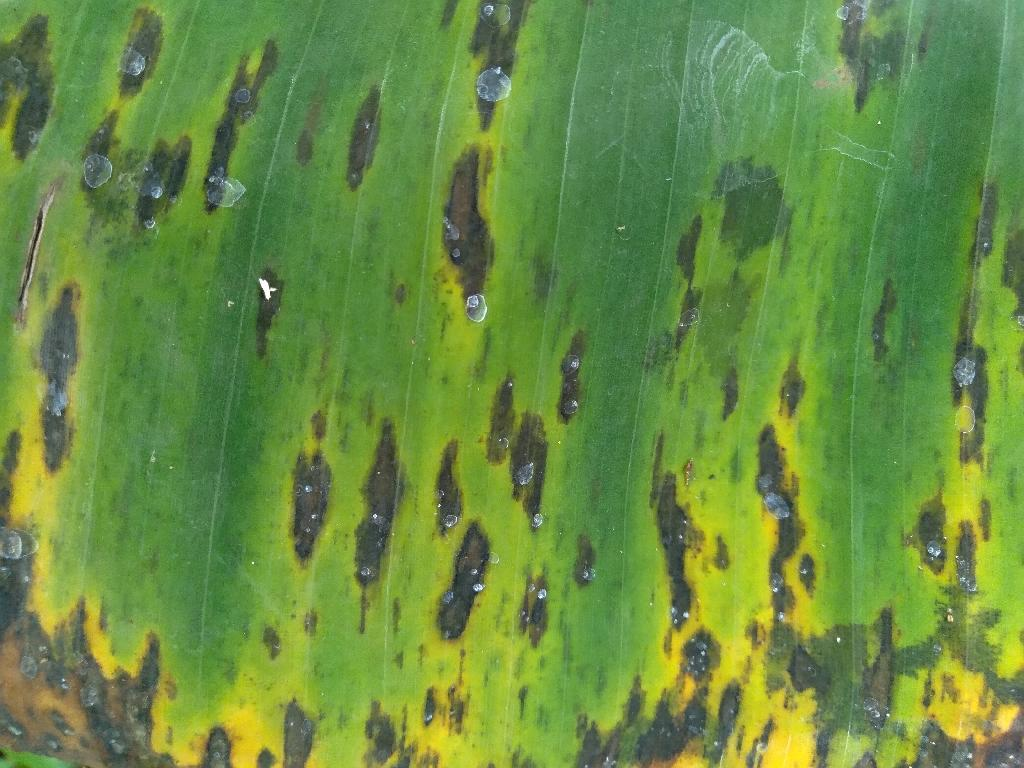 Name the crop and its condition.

banana, black sigatoka
